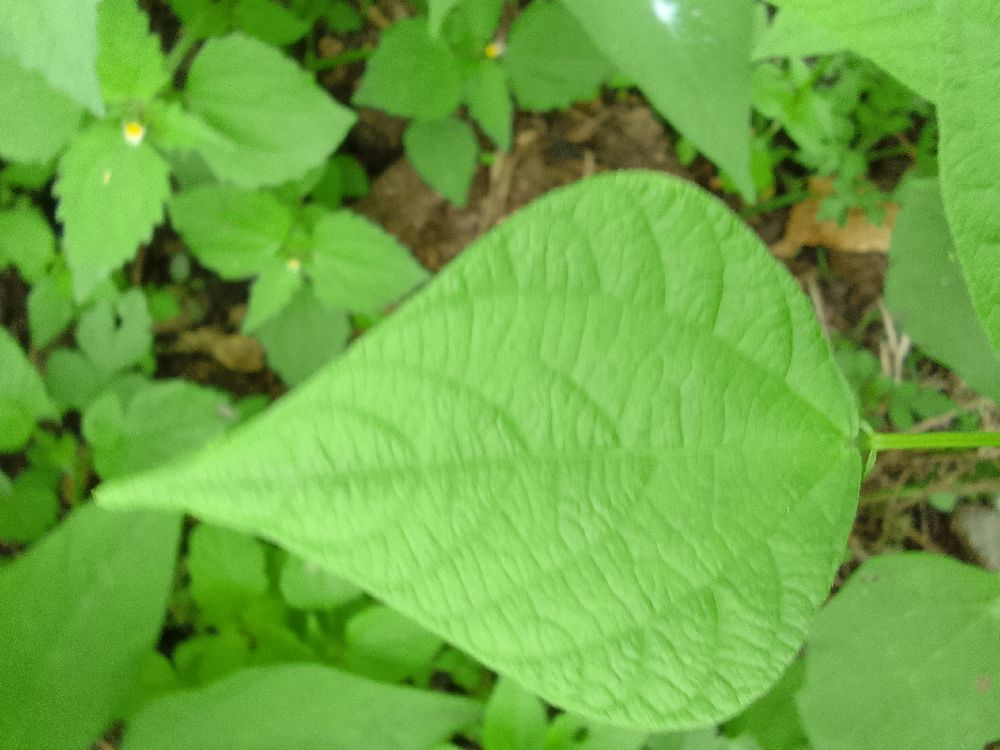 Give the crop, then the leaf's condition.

common bean, healthy
